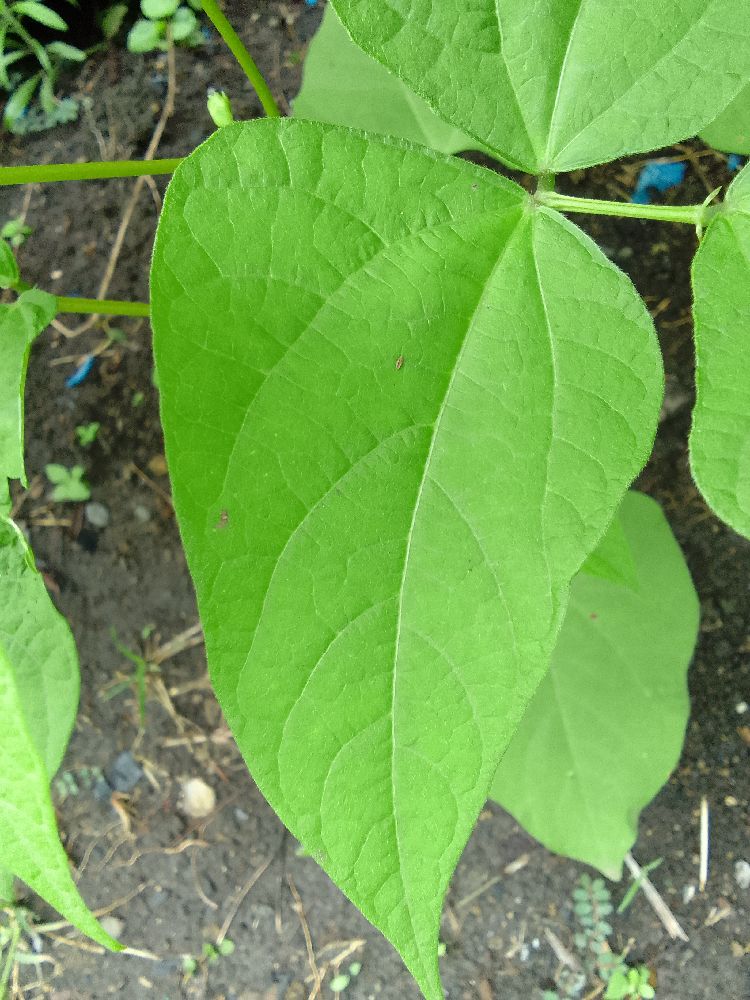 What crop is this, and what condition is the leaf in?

common bean, healthy
